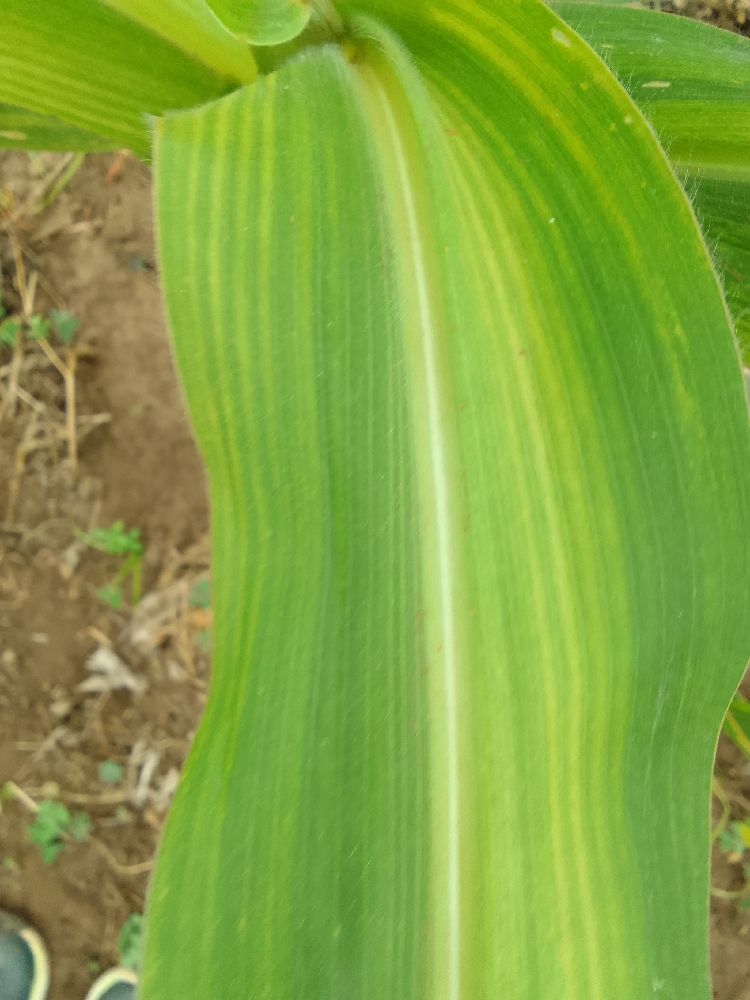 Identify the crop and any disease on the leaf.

maize, maize lethal necrosis
